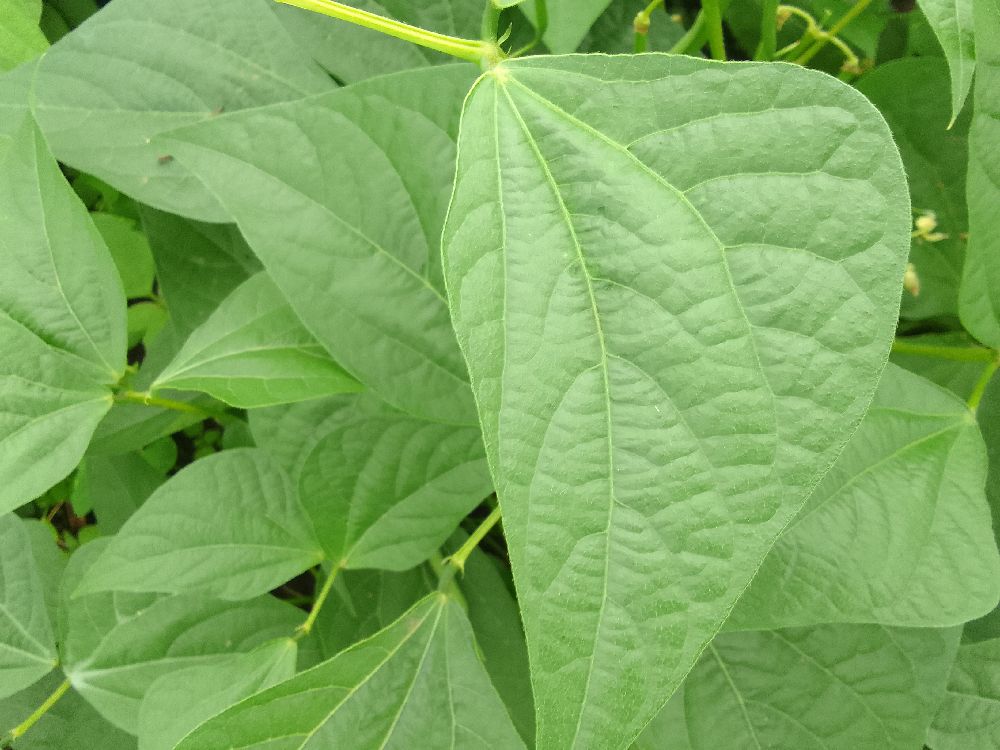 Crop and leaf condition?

common bean, healthy
